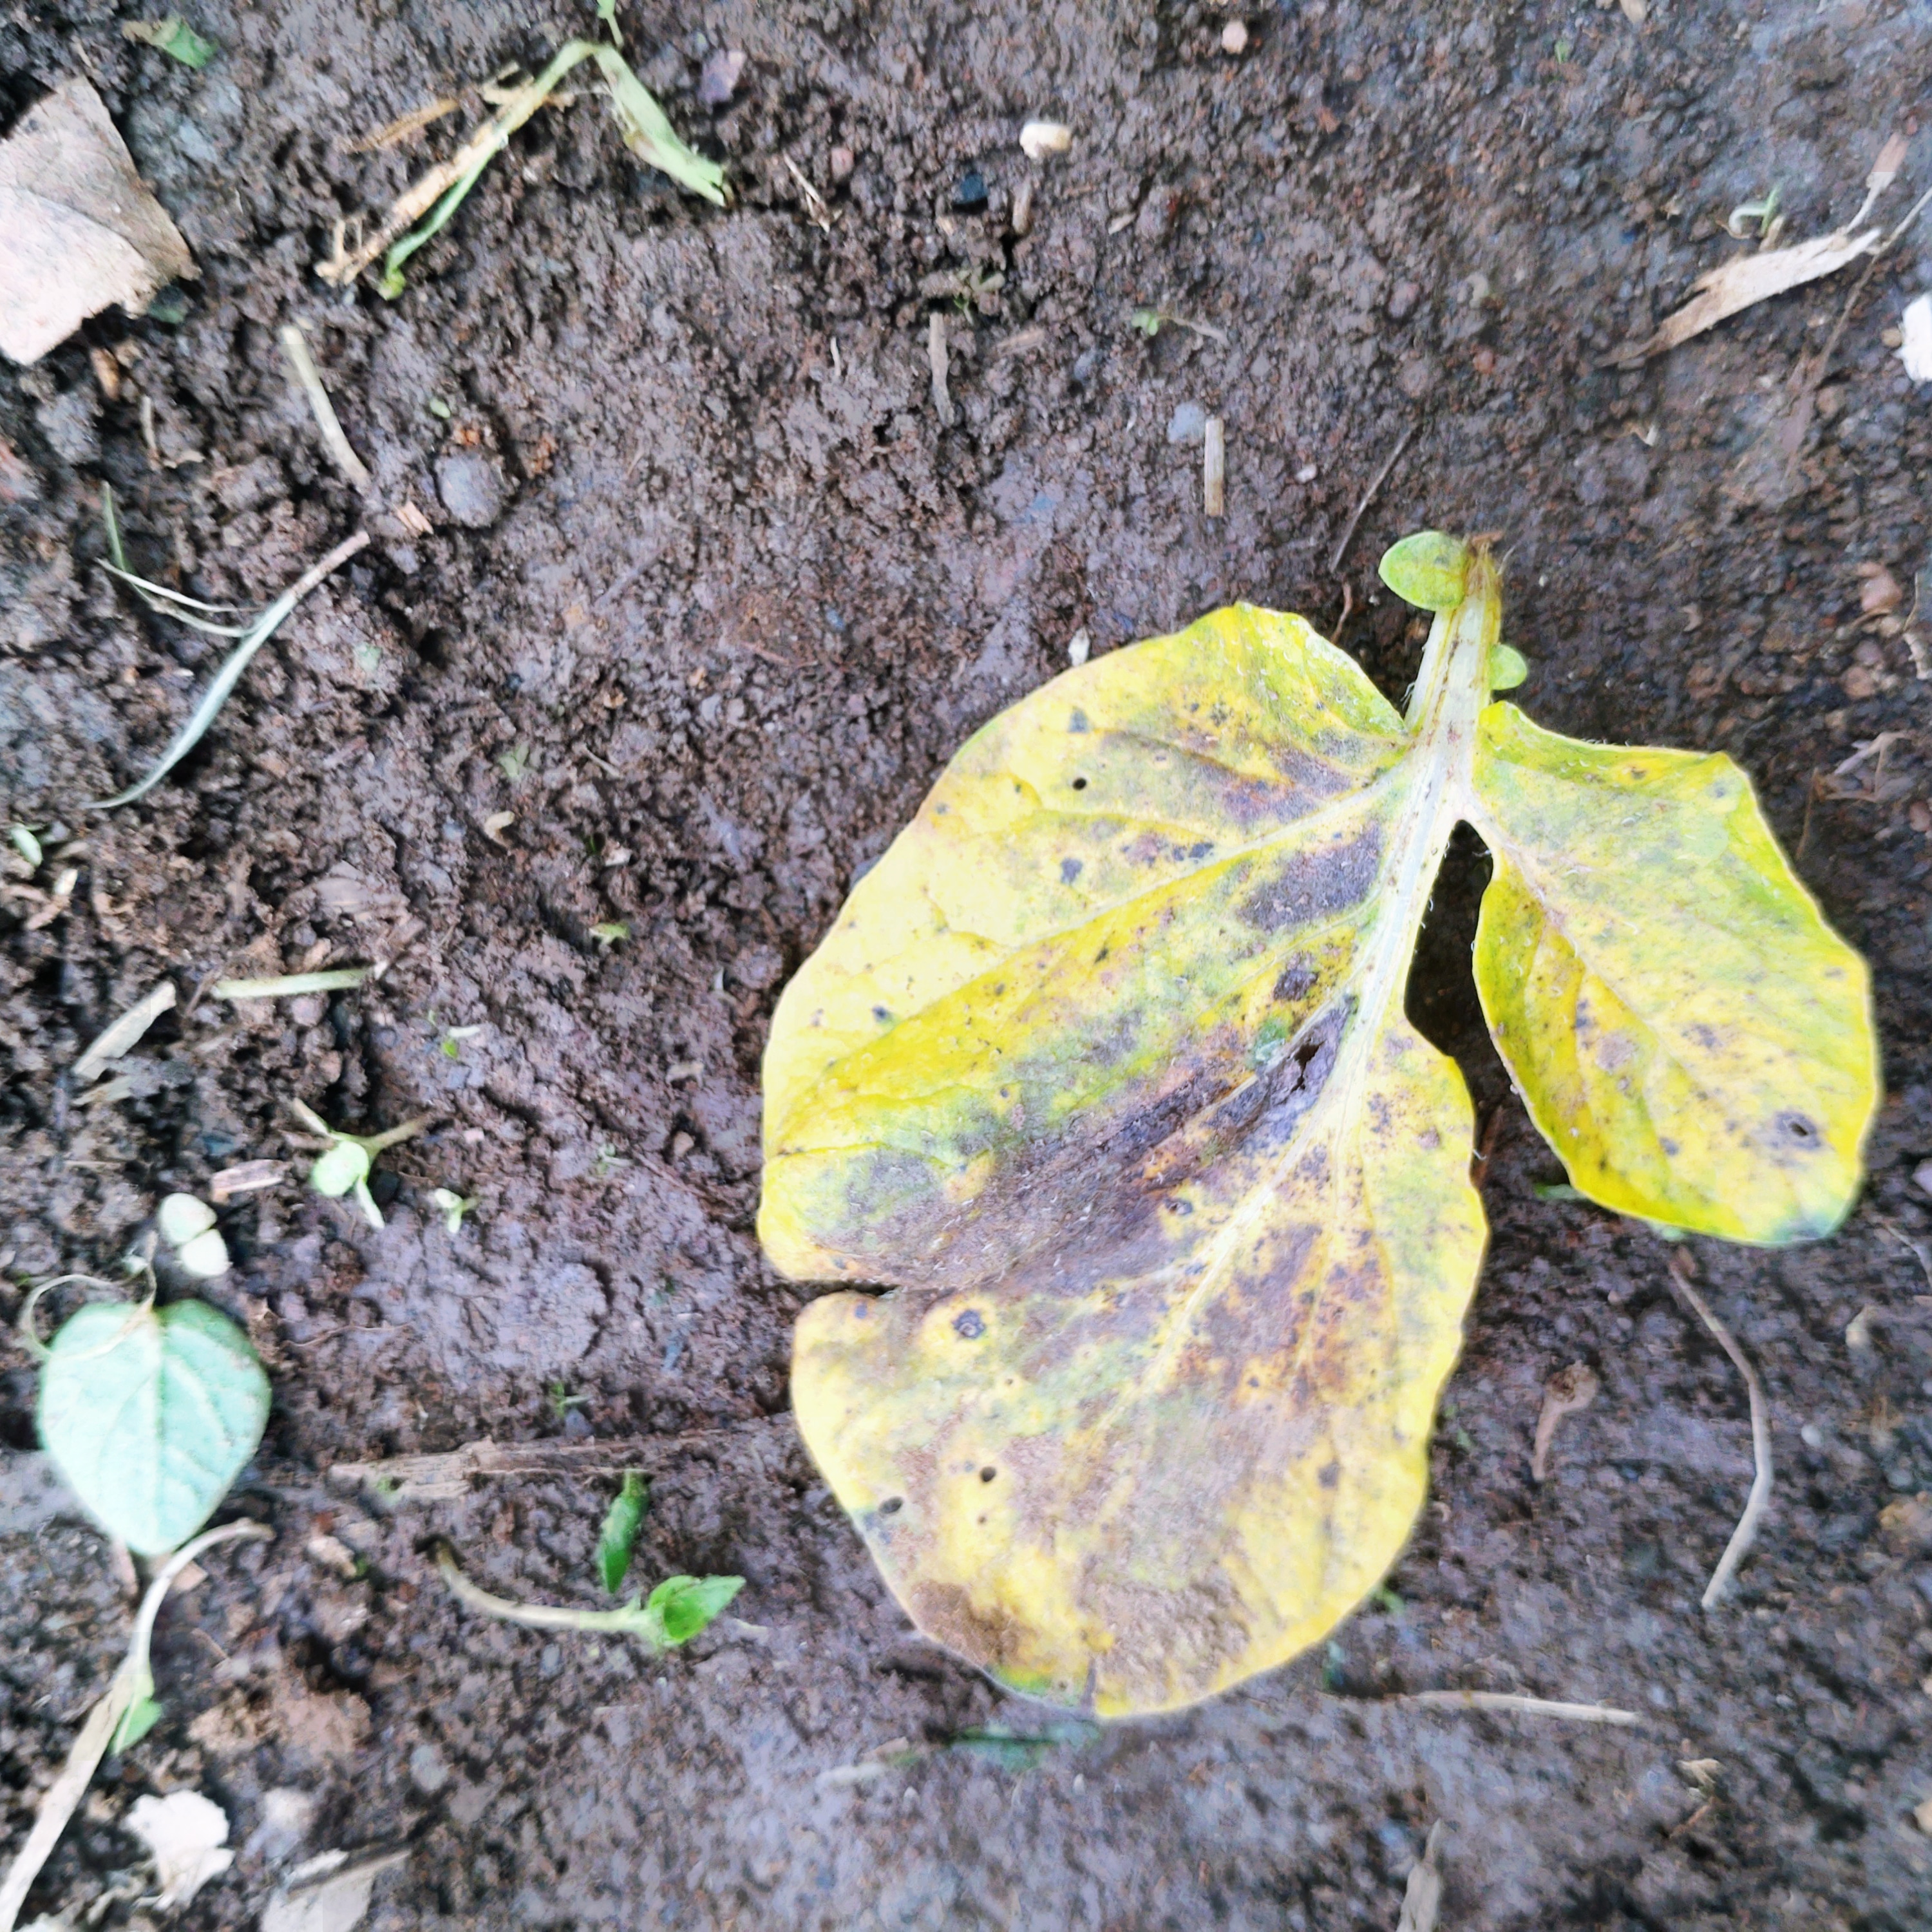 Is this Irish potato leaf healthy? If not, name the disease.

late blight
